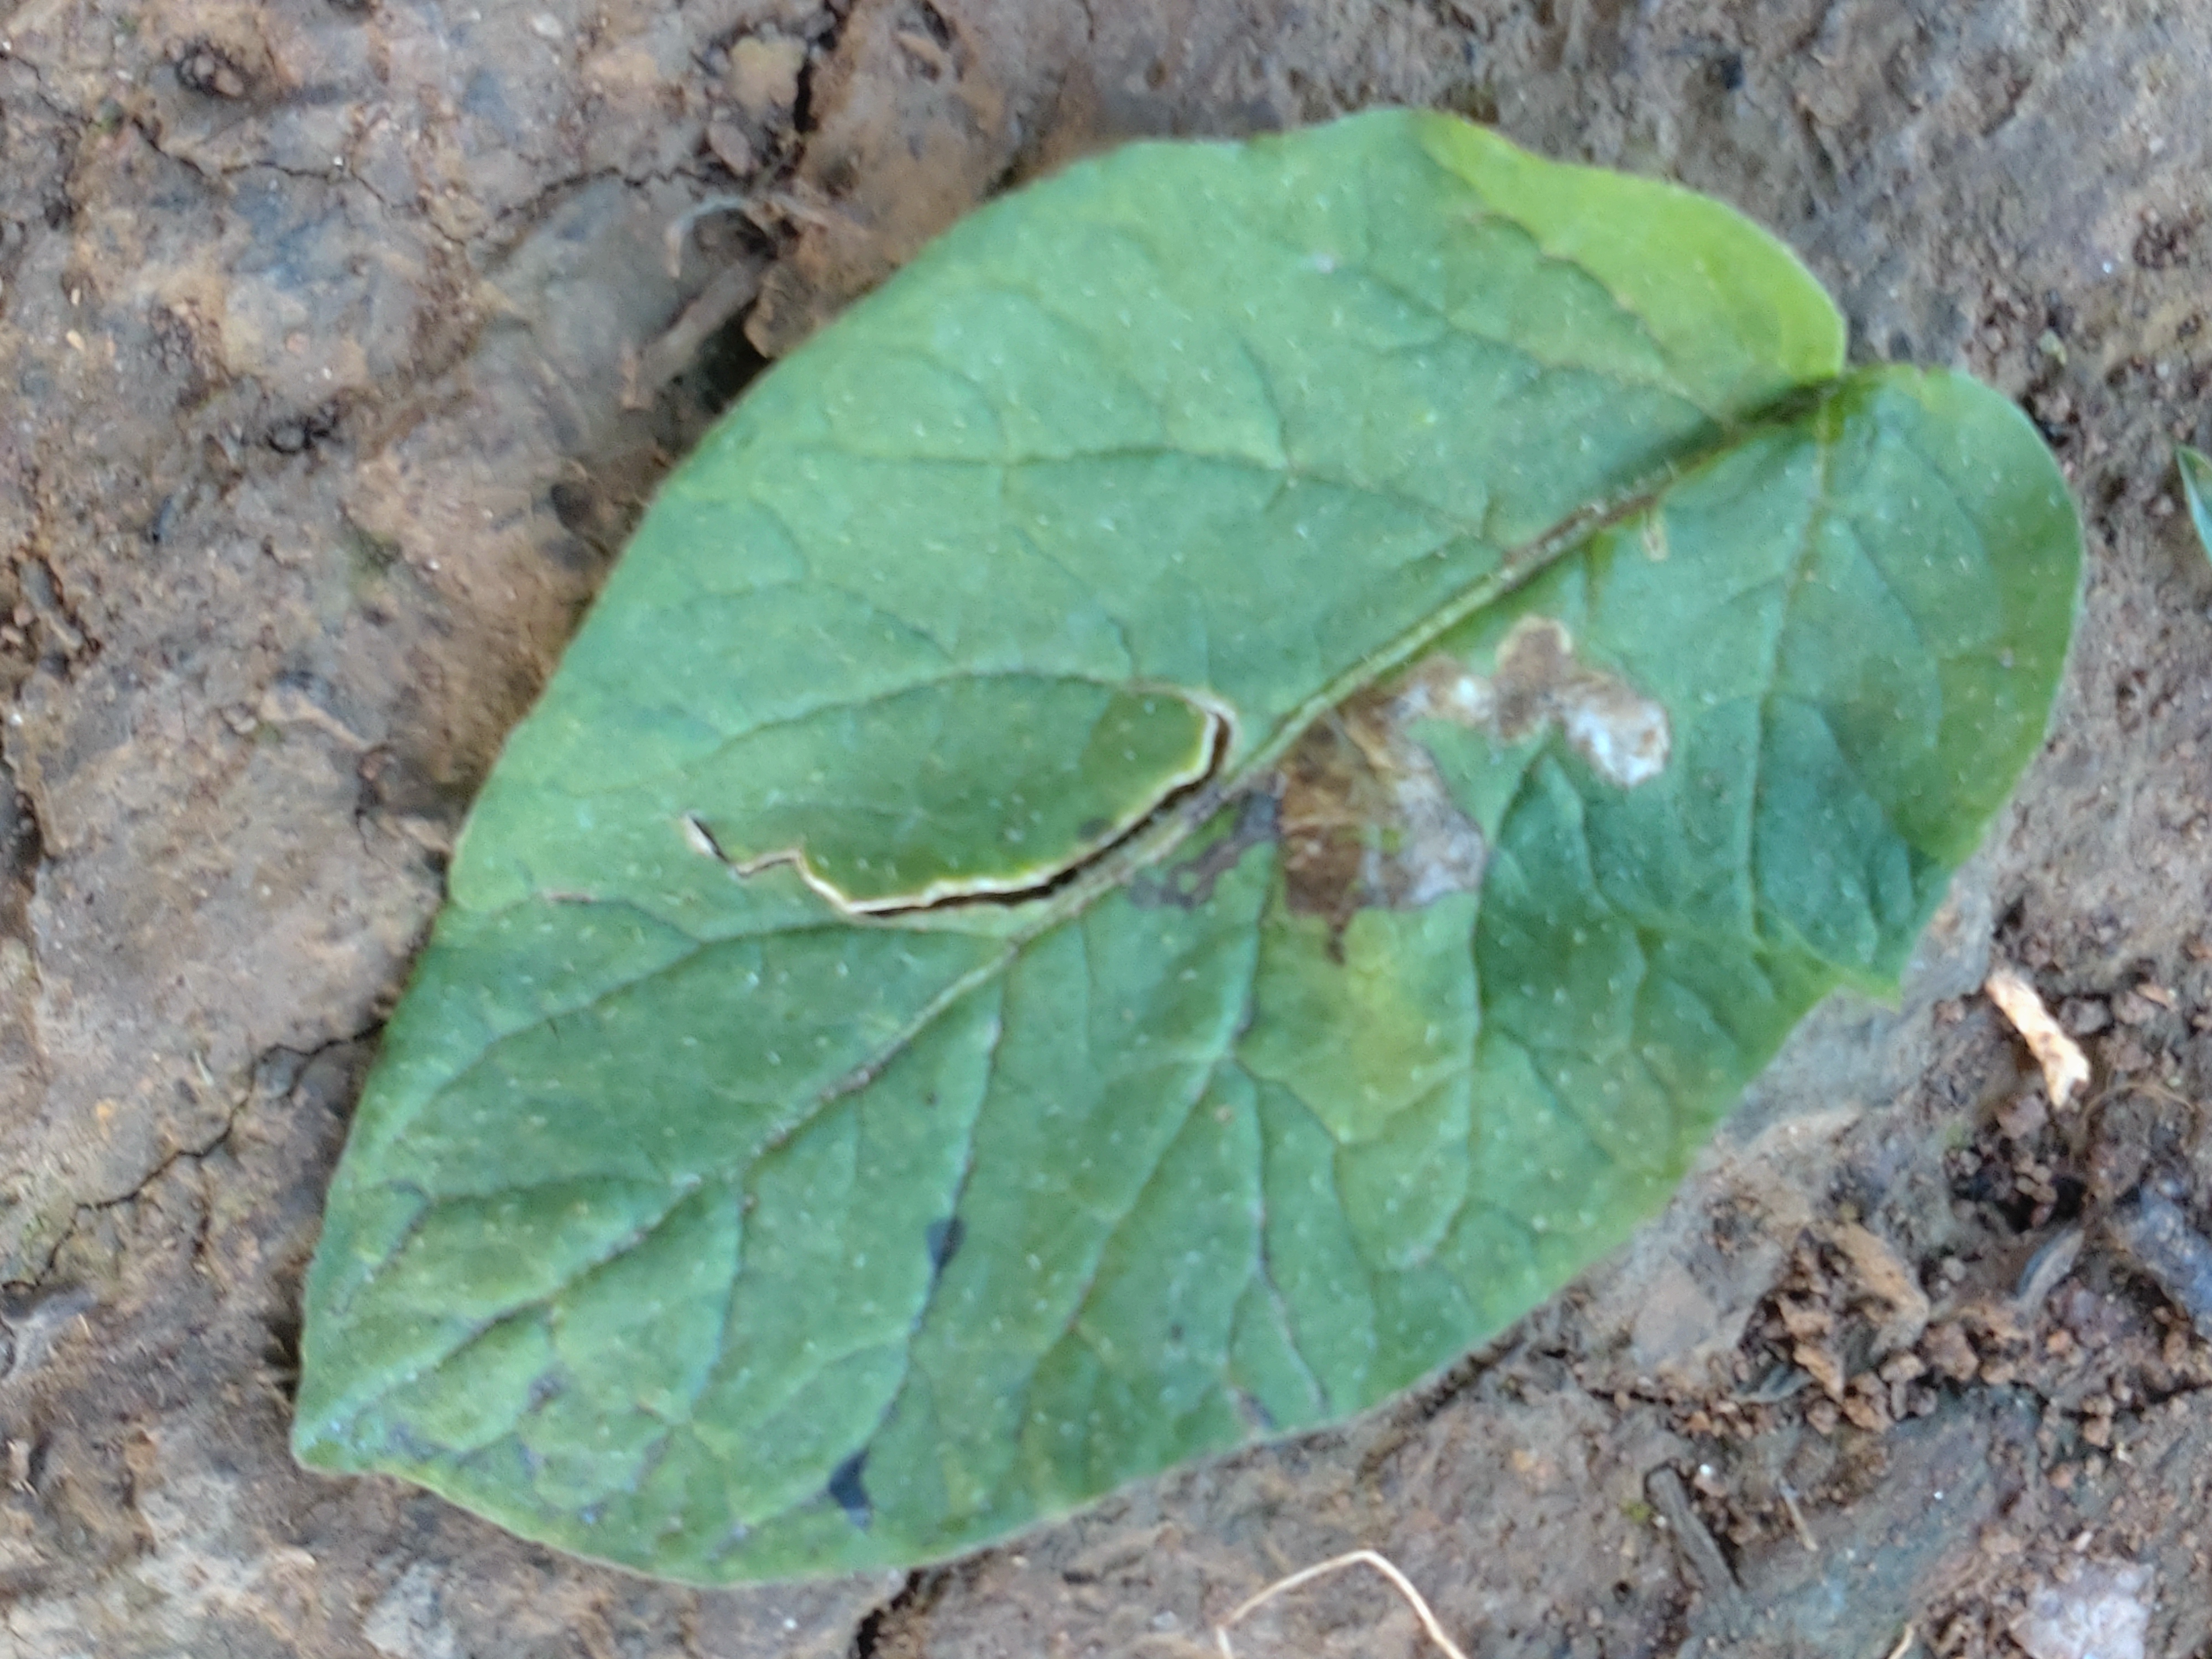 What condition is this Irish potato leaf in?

early blight
